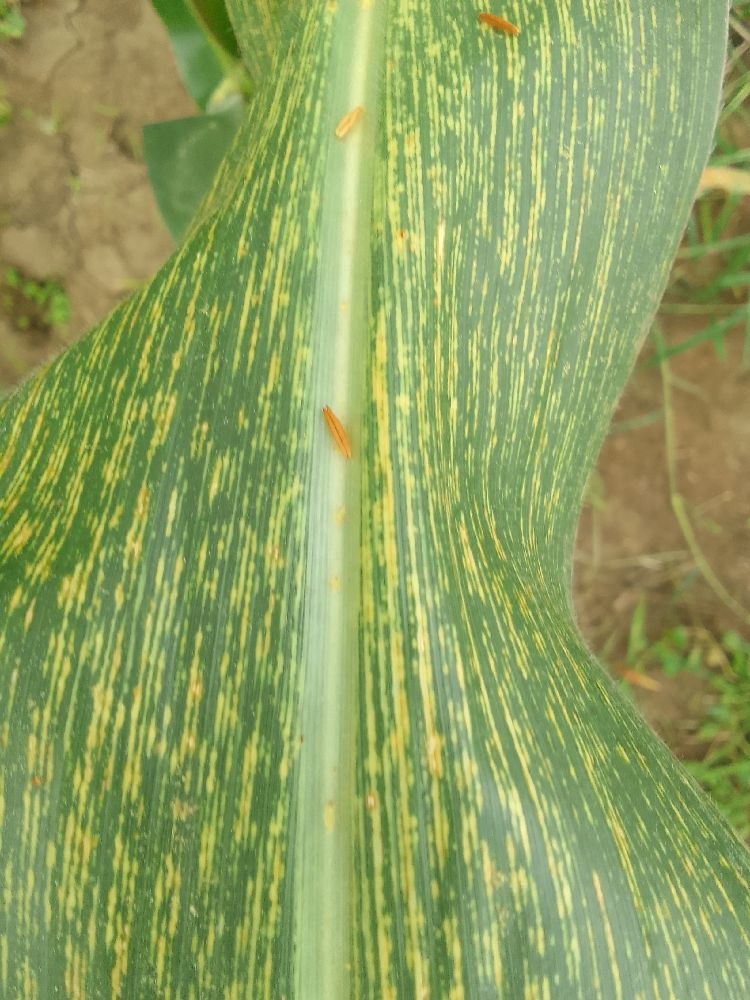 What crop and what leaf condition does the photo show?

maize, maize streak virus
